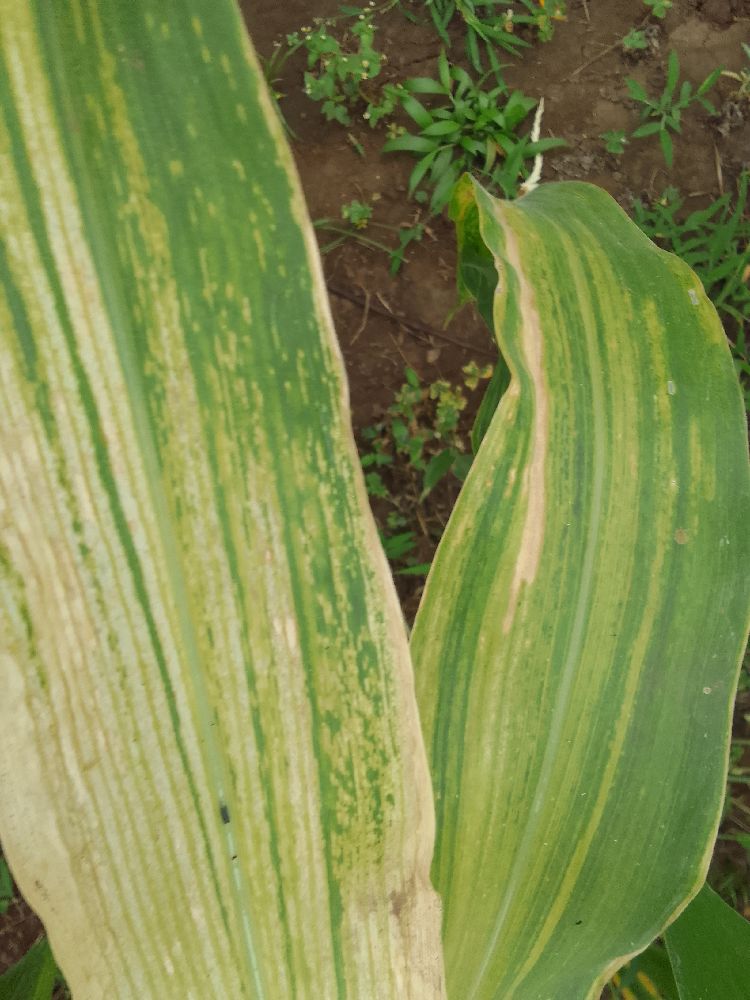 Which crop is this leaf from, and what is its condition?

maize, maize lethal necrosis
